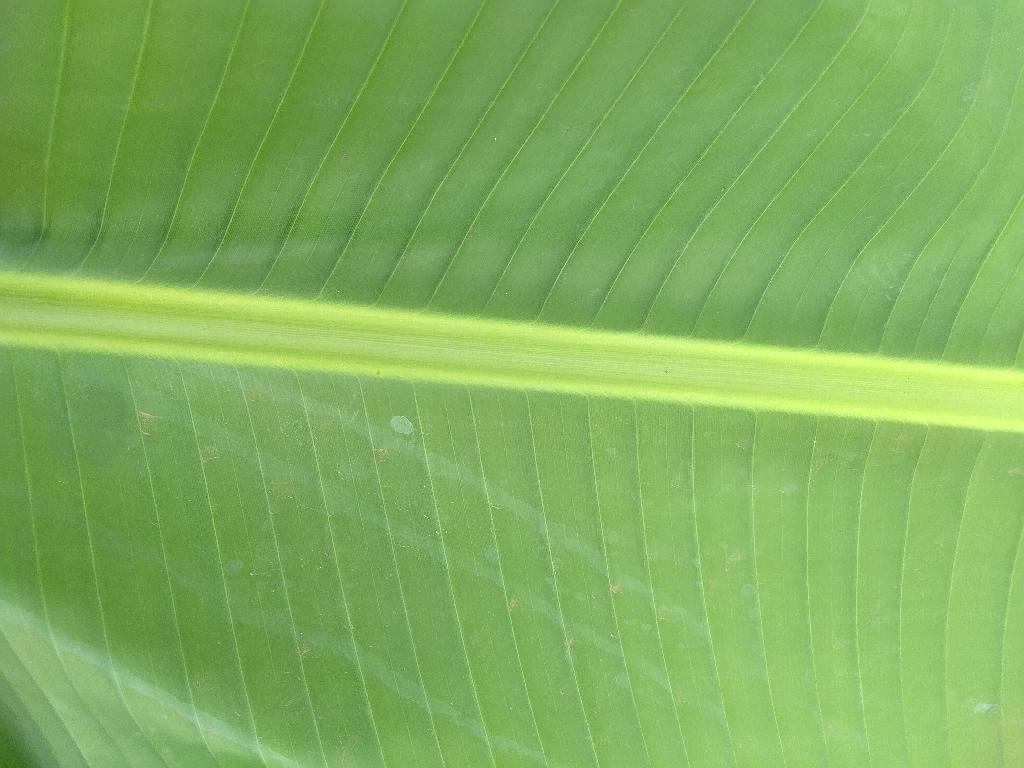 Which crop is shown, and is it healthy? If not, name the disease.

banana, healthy
